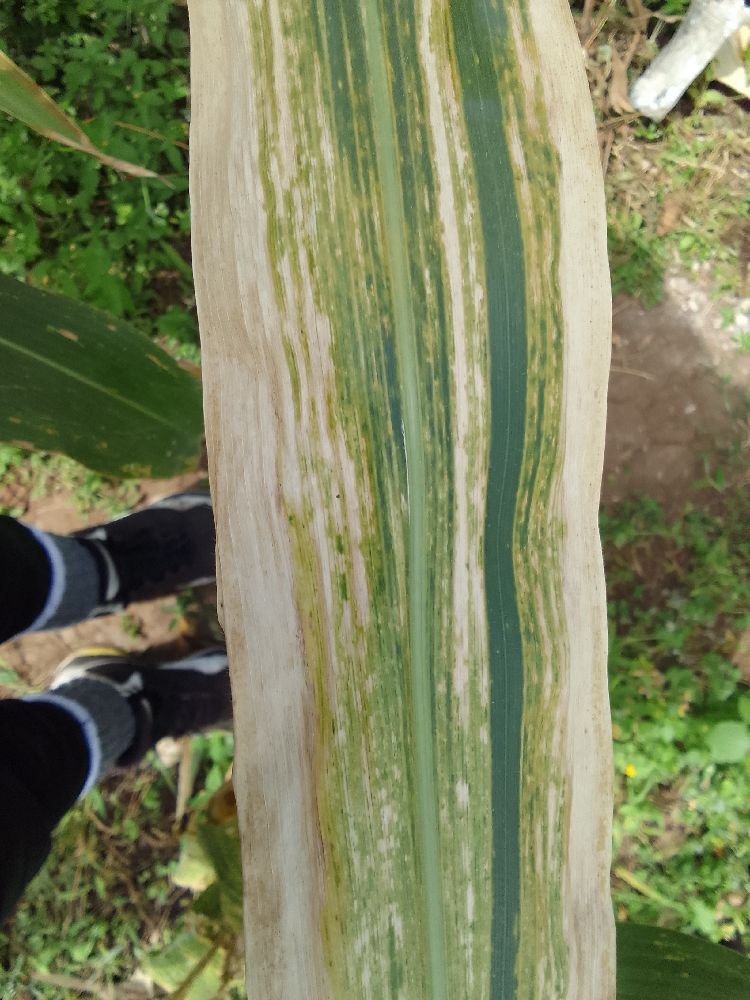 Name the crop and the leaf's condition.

maize, maize lethal necrosis
